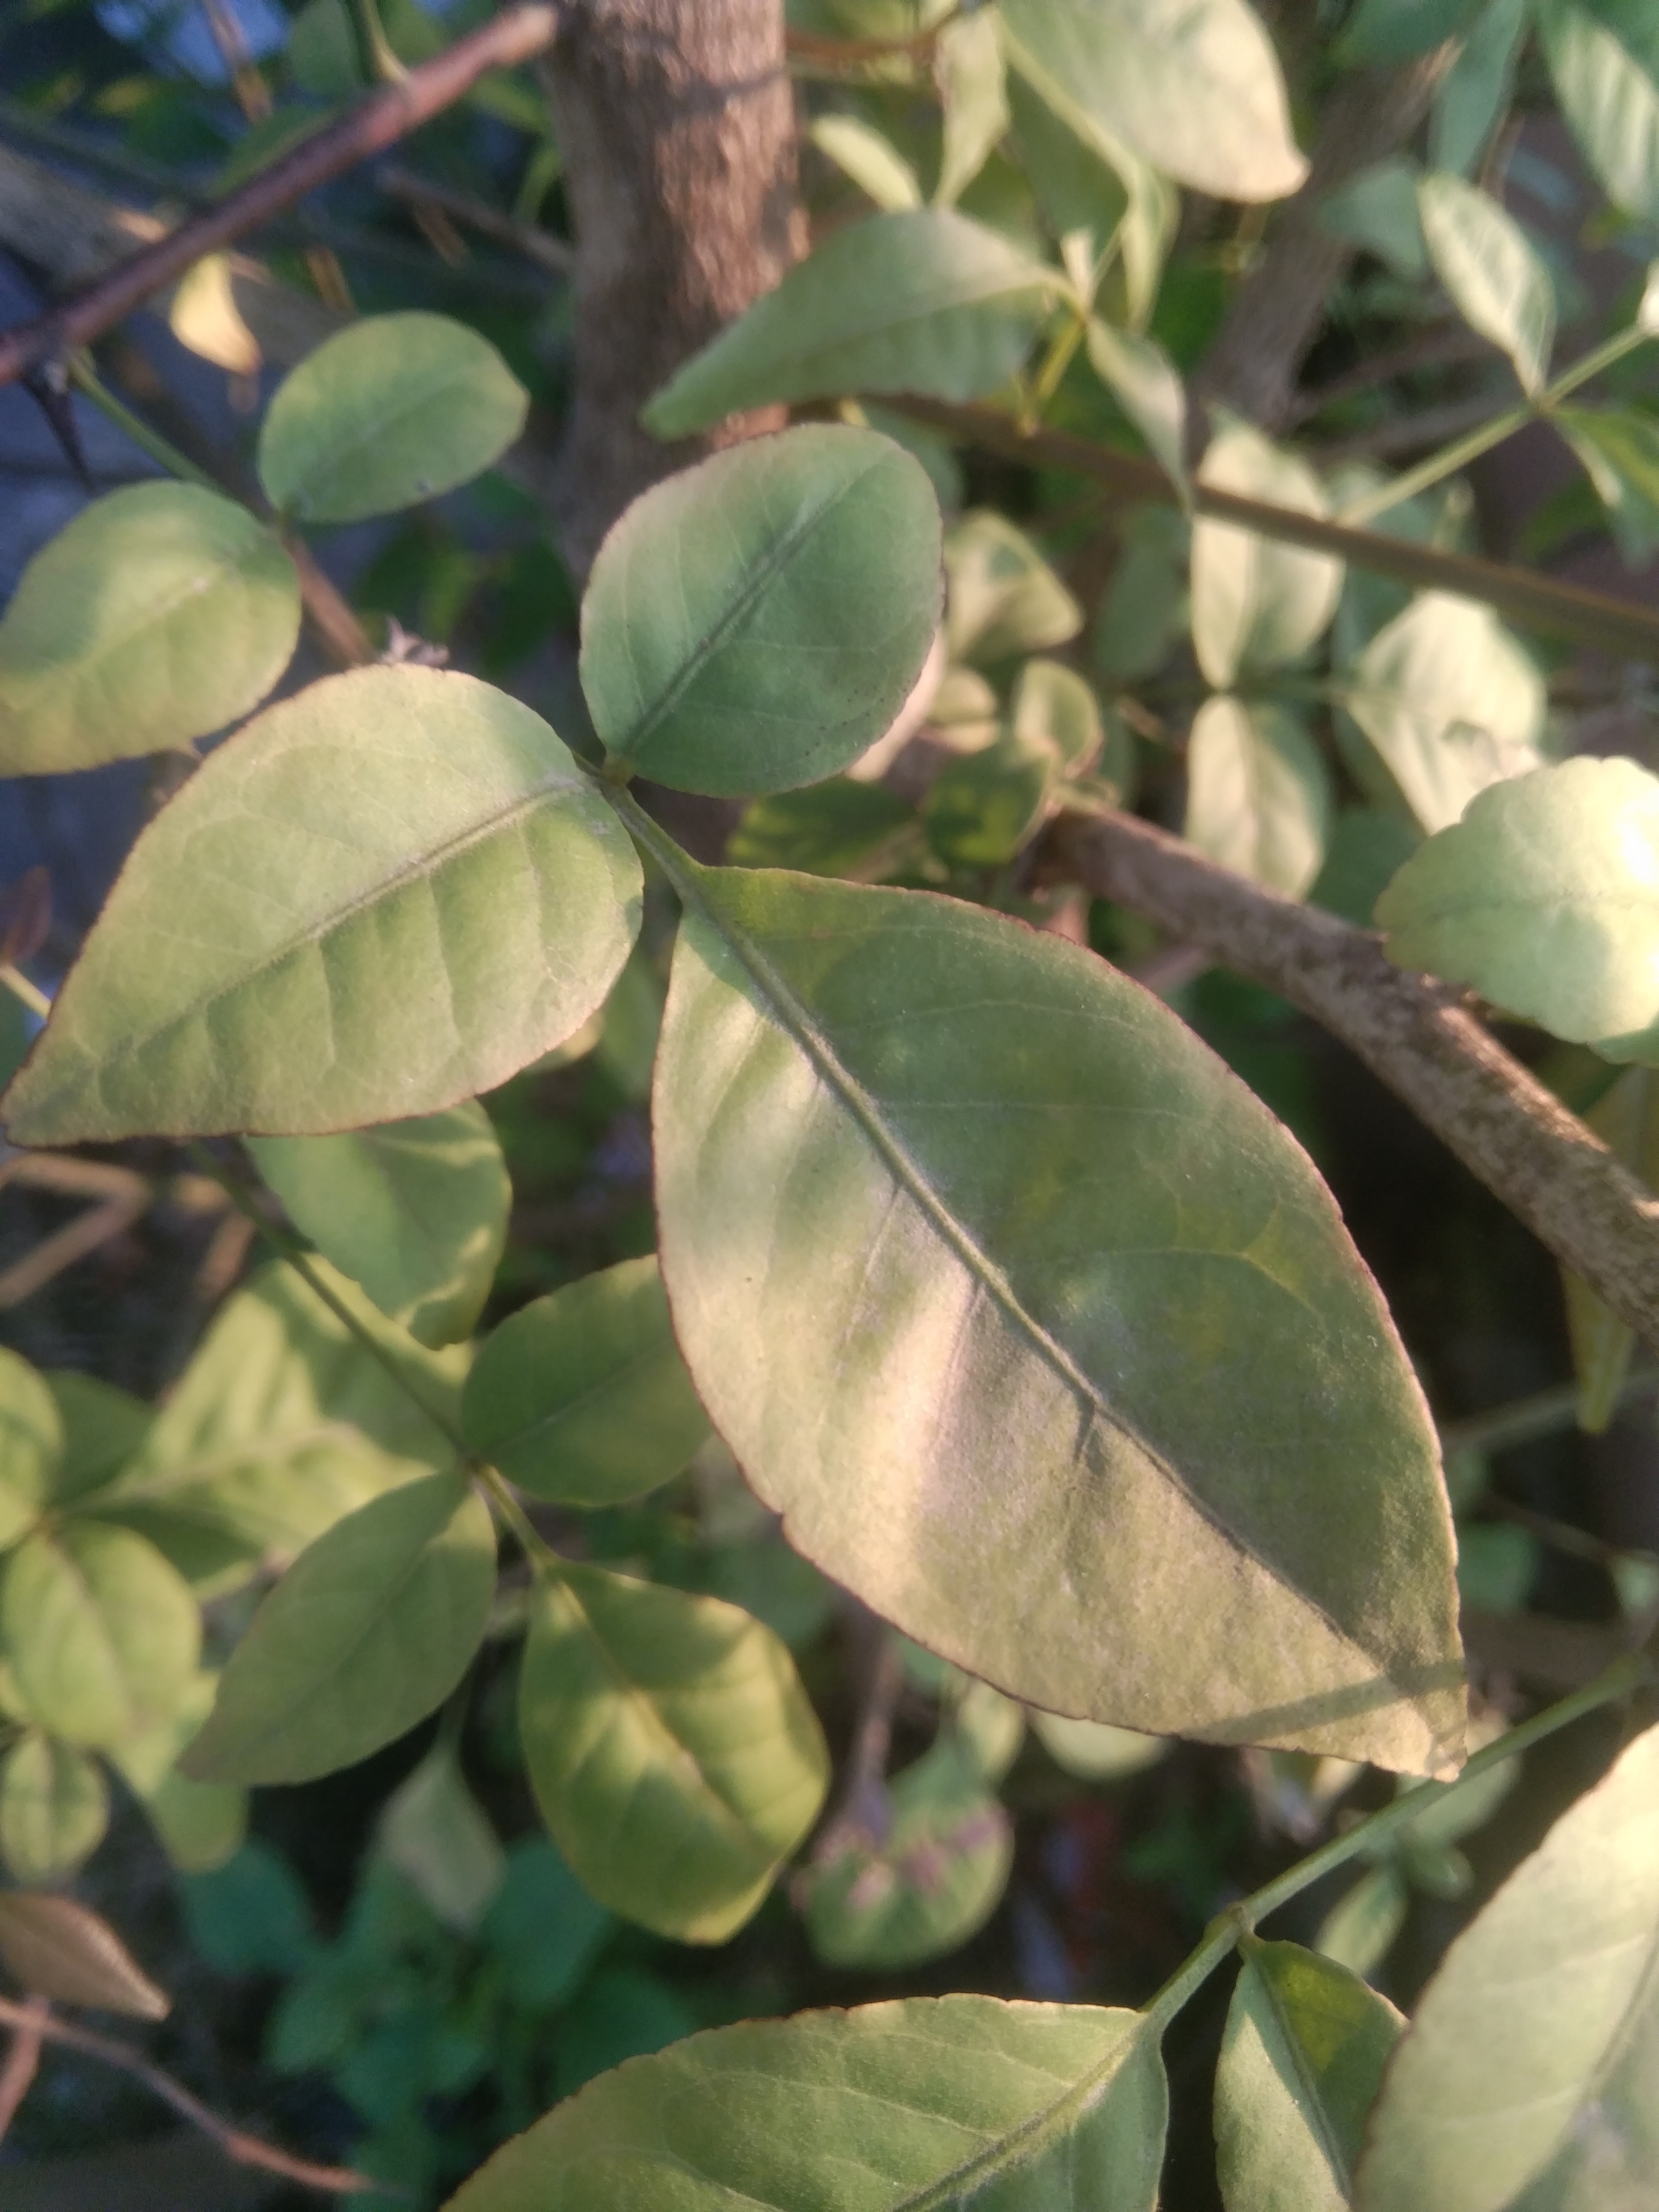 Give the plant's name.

wood apple
